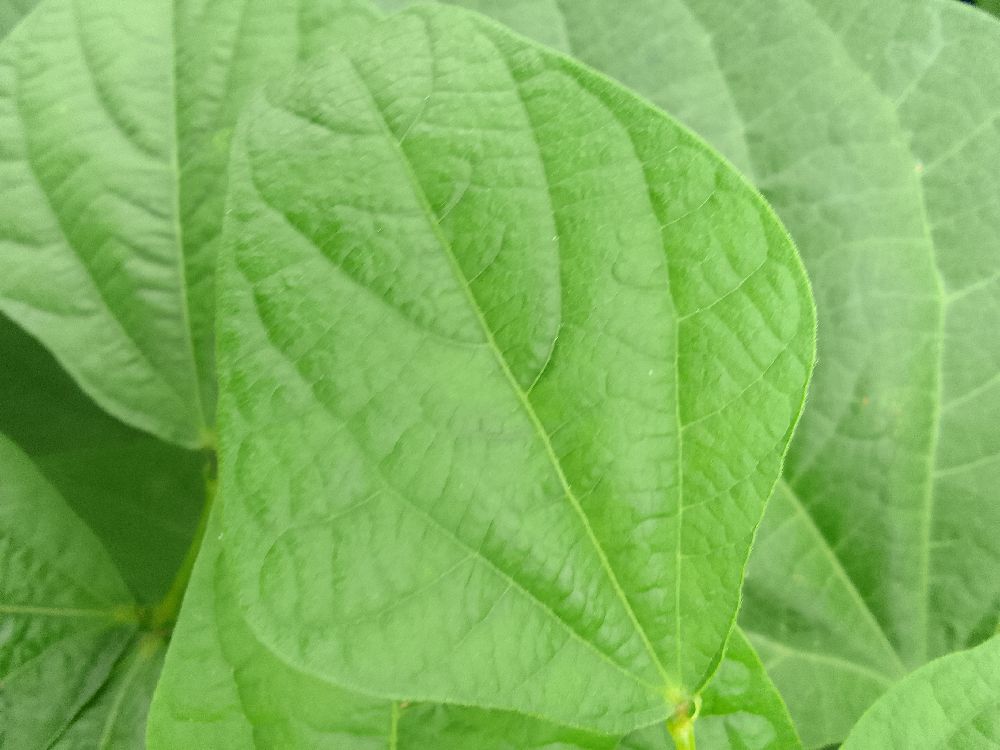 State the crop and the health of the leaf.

common bean, healthy
